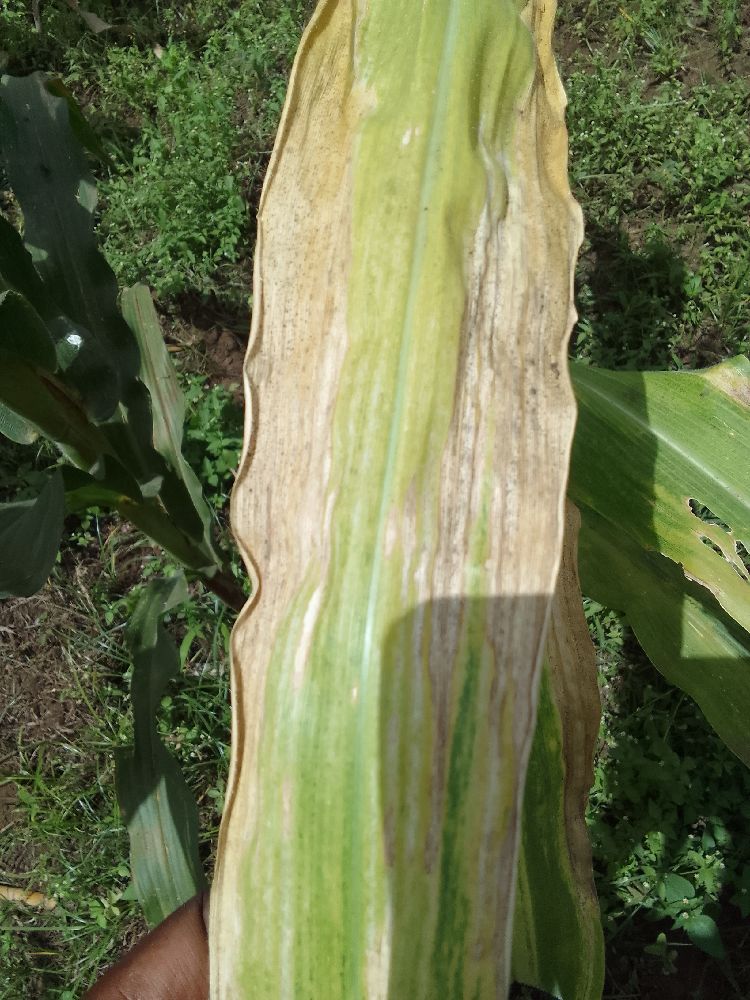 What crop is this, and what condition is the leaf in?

maize, maize lethal necrosis
